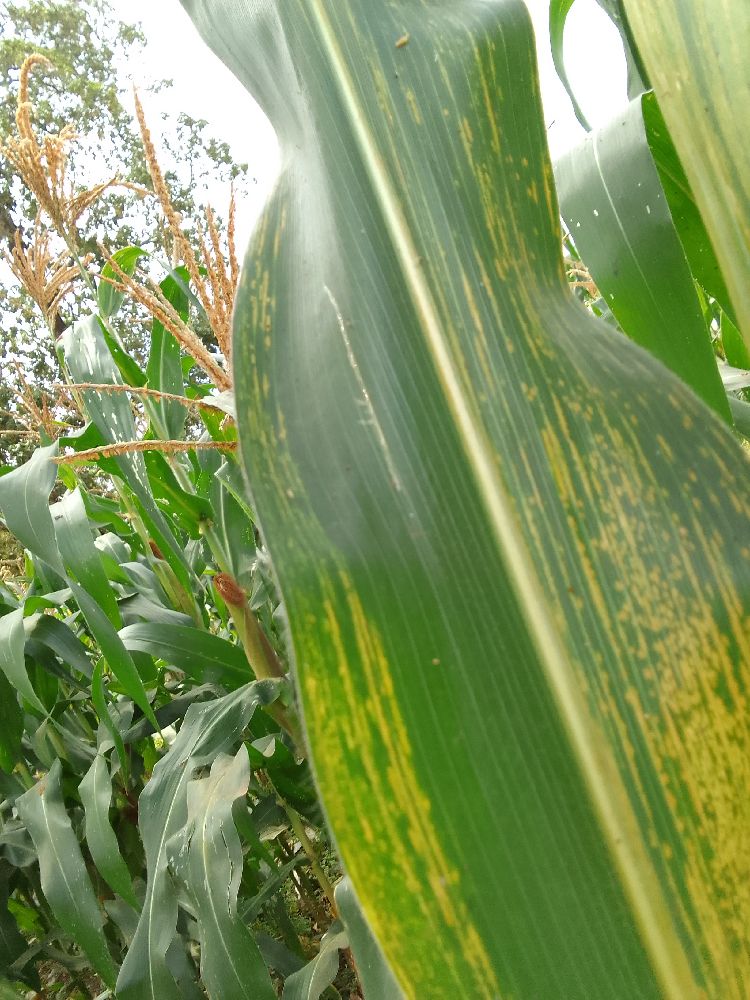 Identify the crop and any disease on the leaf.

maize, maize lethal necrosis
